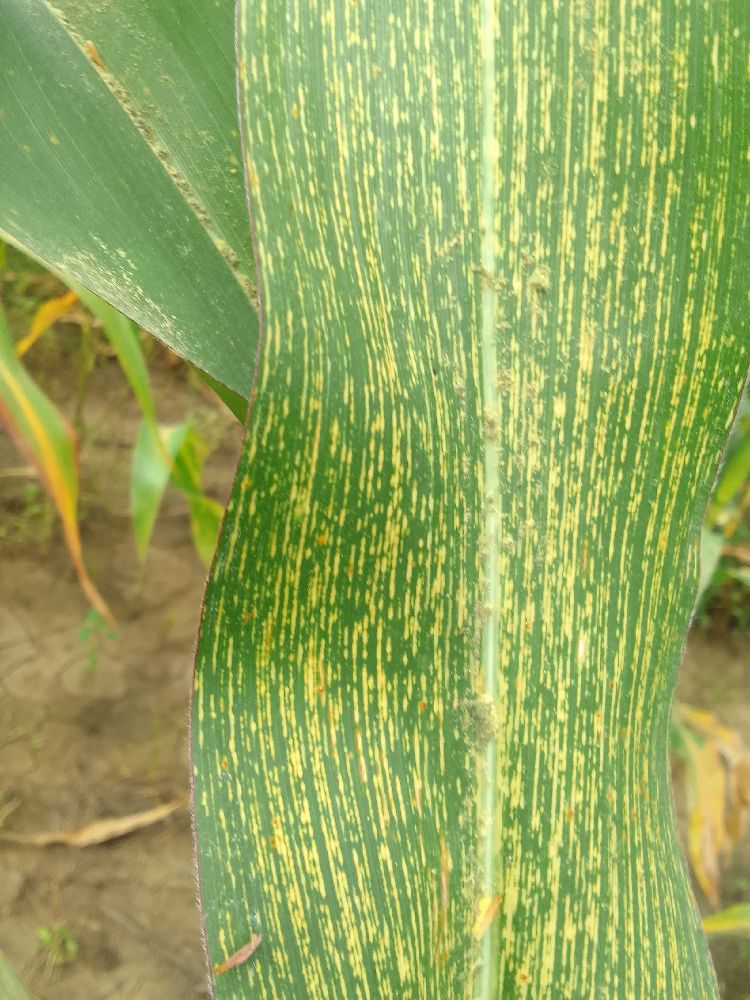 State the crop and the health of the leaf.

maize, maize streak virus
